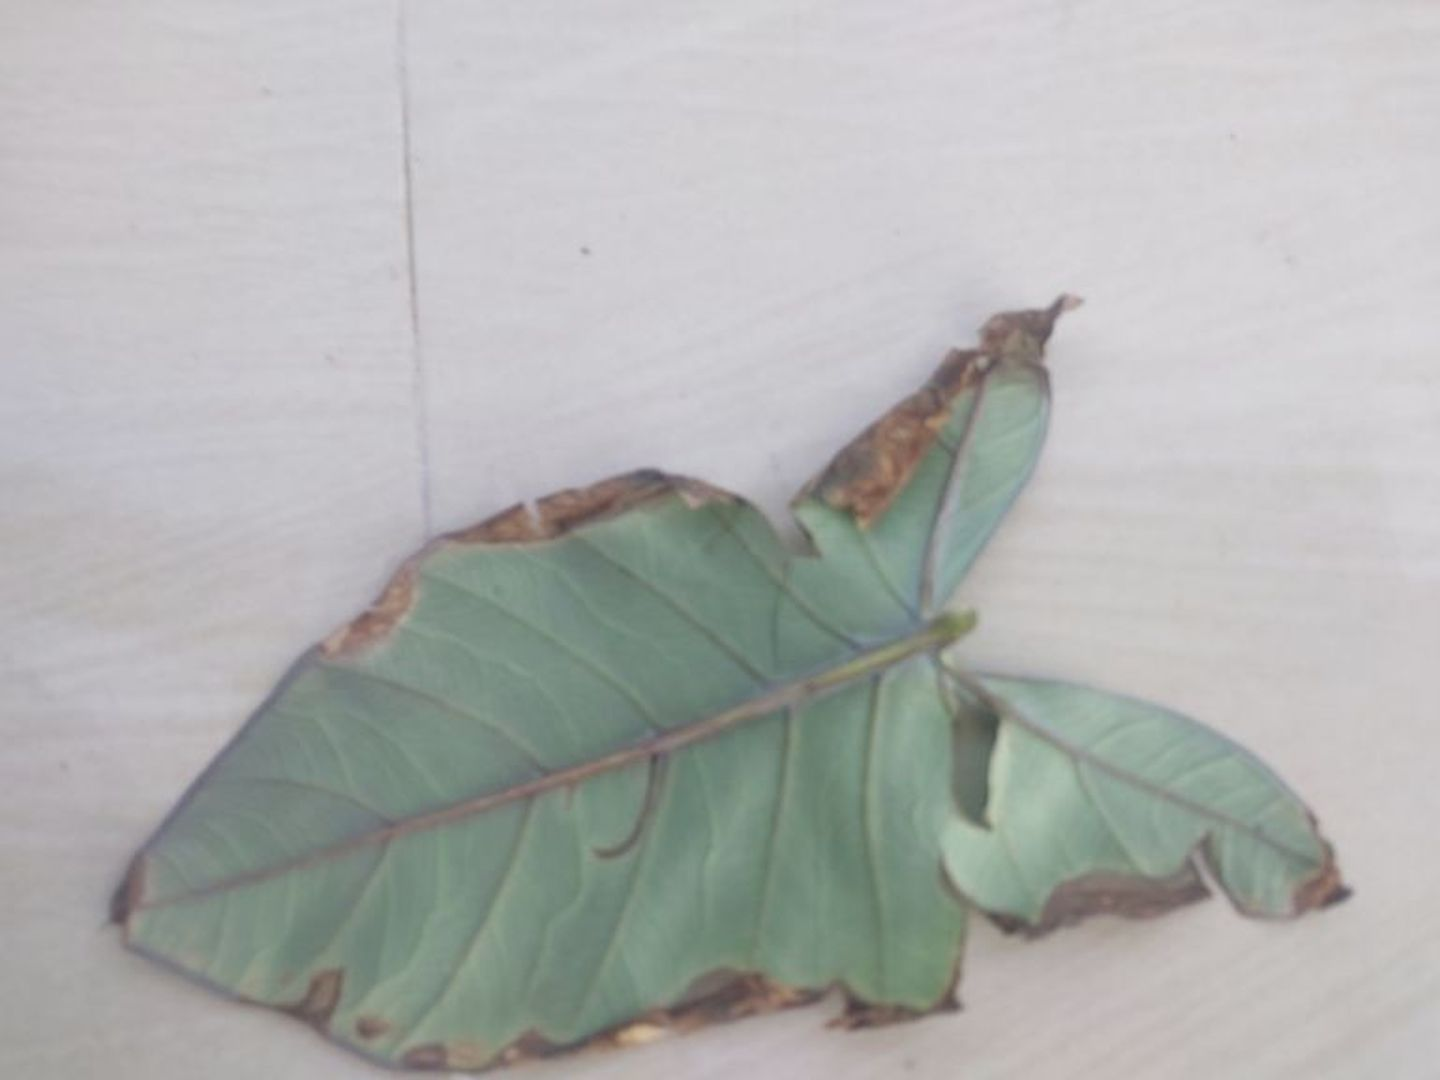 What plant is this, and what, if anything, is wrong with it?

taro, leaf blight
